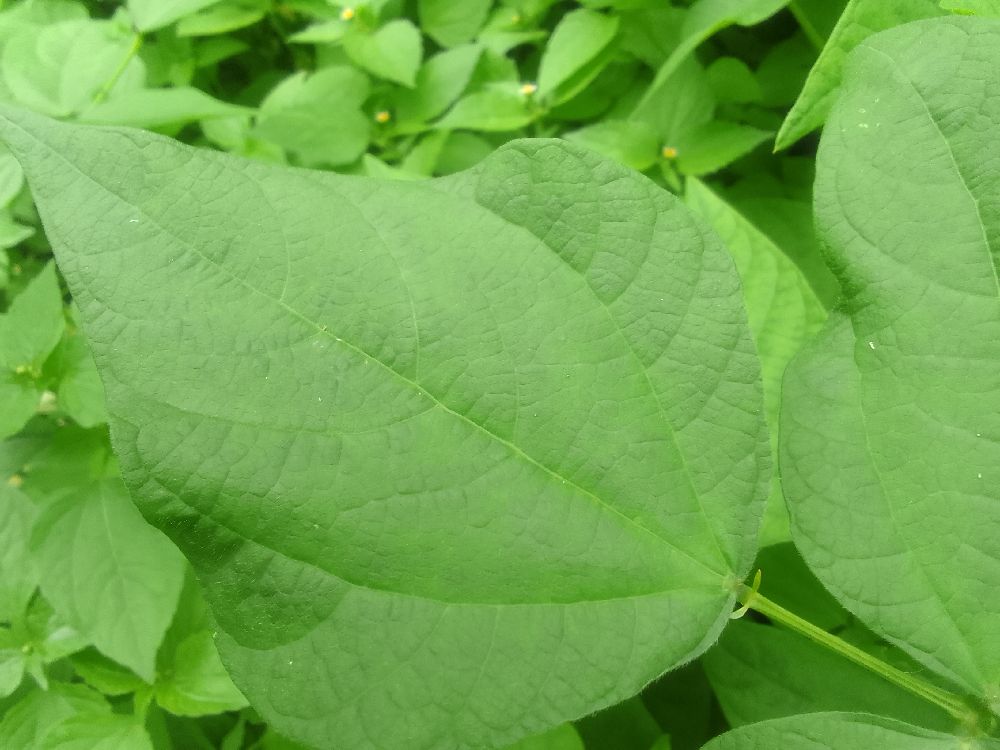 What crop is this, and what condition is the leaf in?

common bean, healthy
